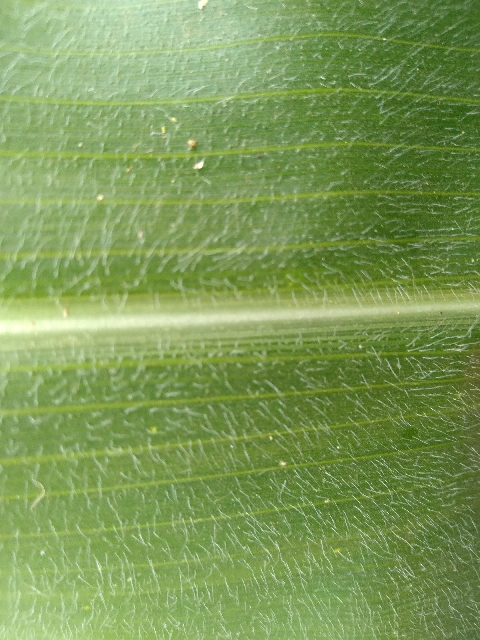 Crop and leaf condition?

maize, healthy
